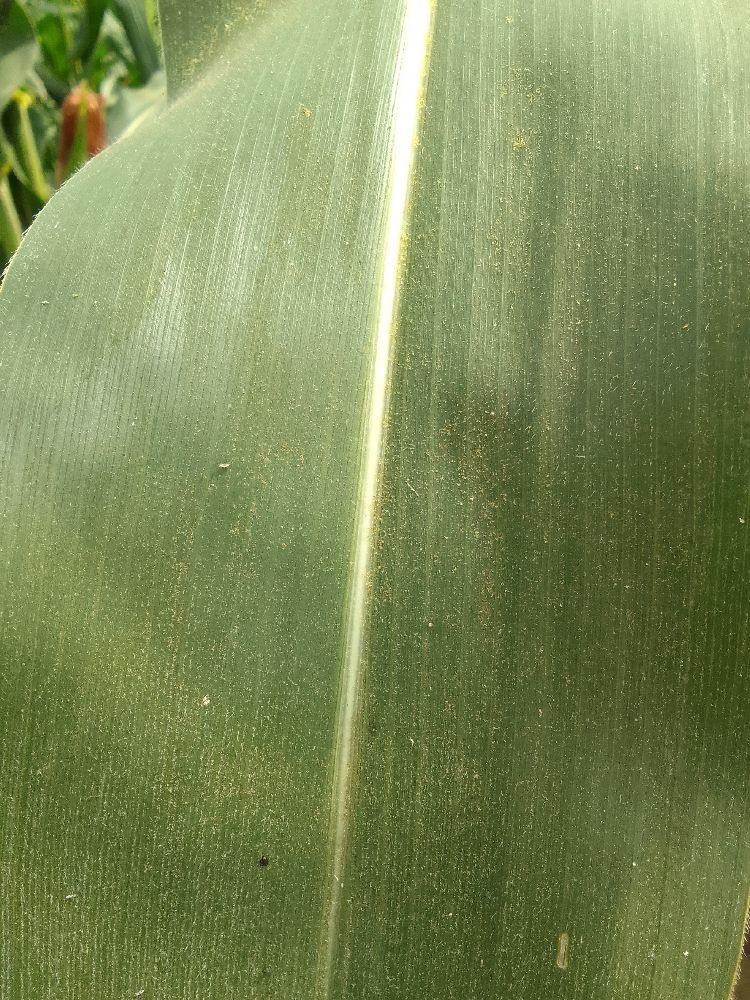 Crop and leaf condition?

maize, healthy
